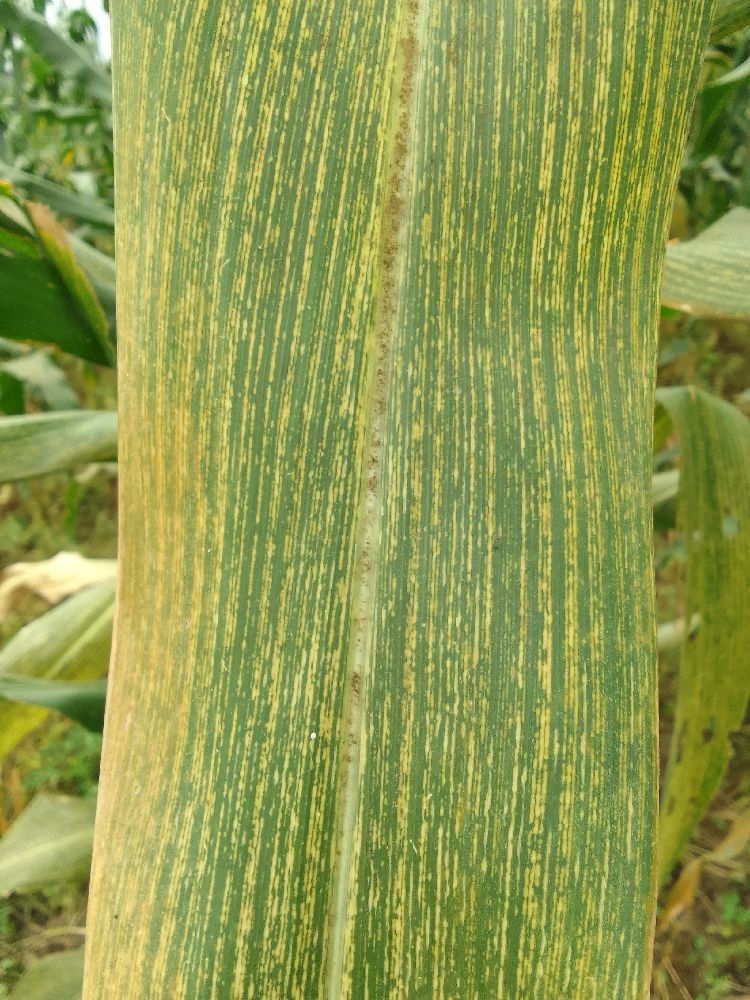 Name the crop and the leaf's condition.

maize, maize streak virus
